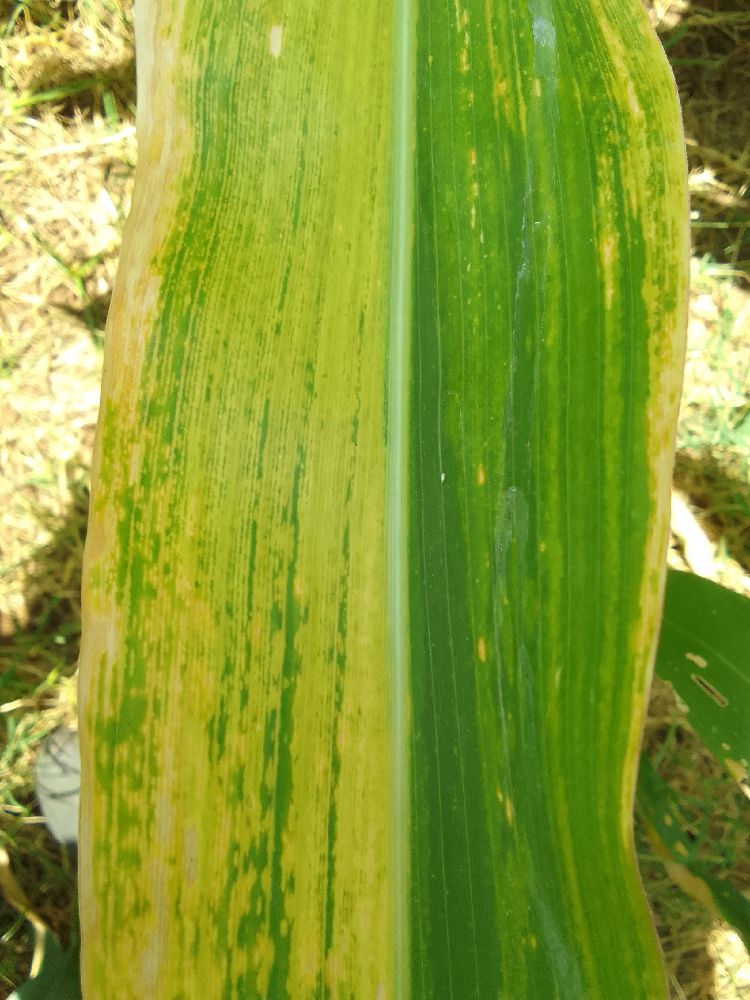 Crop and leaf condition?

maize, maize lethal necrosis
